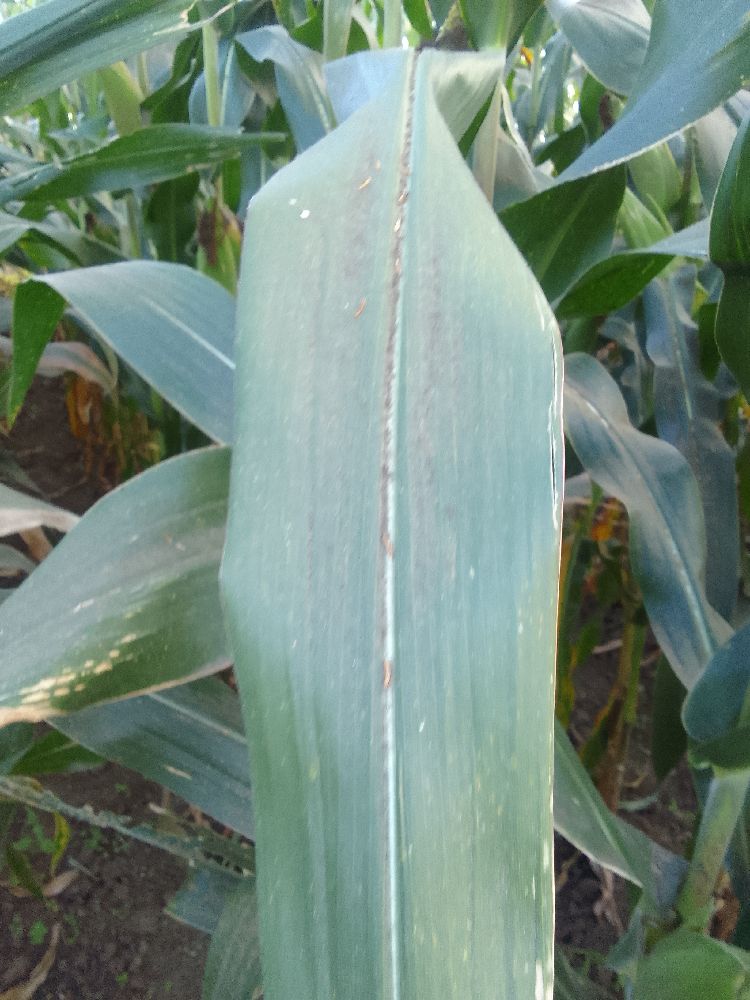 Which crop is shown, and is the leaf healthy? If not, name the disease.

maize, healthy
